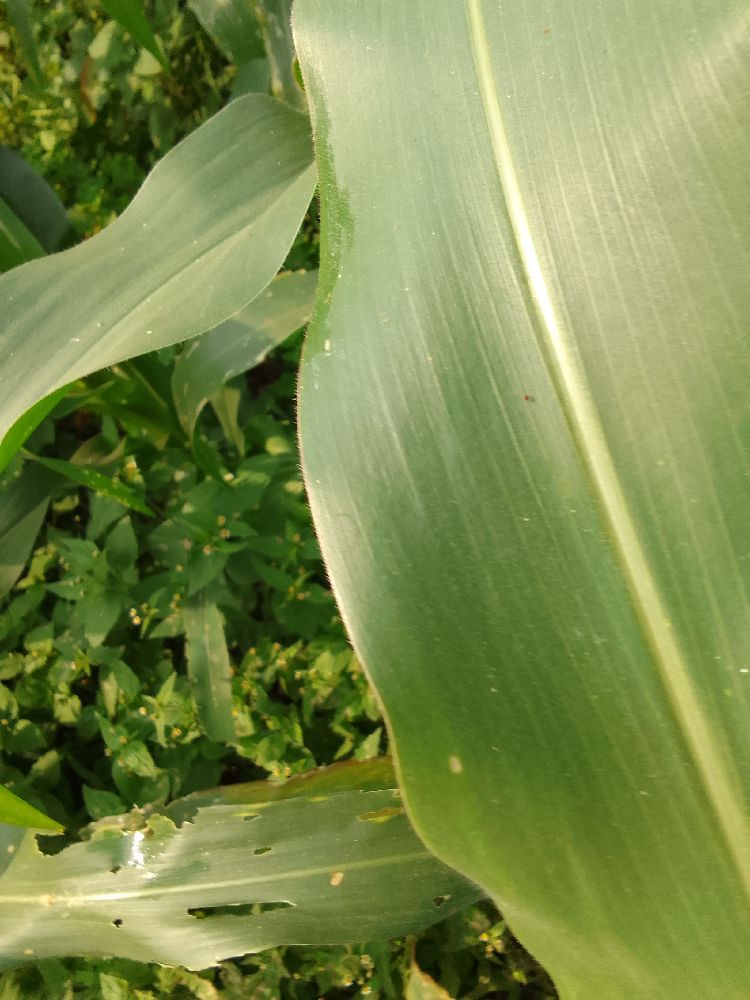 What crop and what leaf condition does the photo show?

maize, healthy
